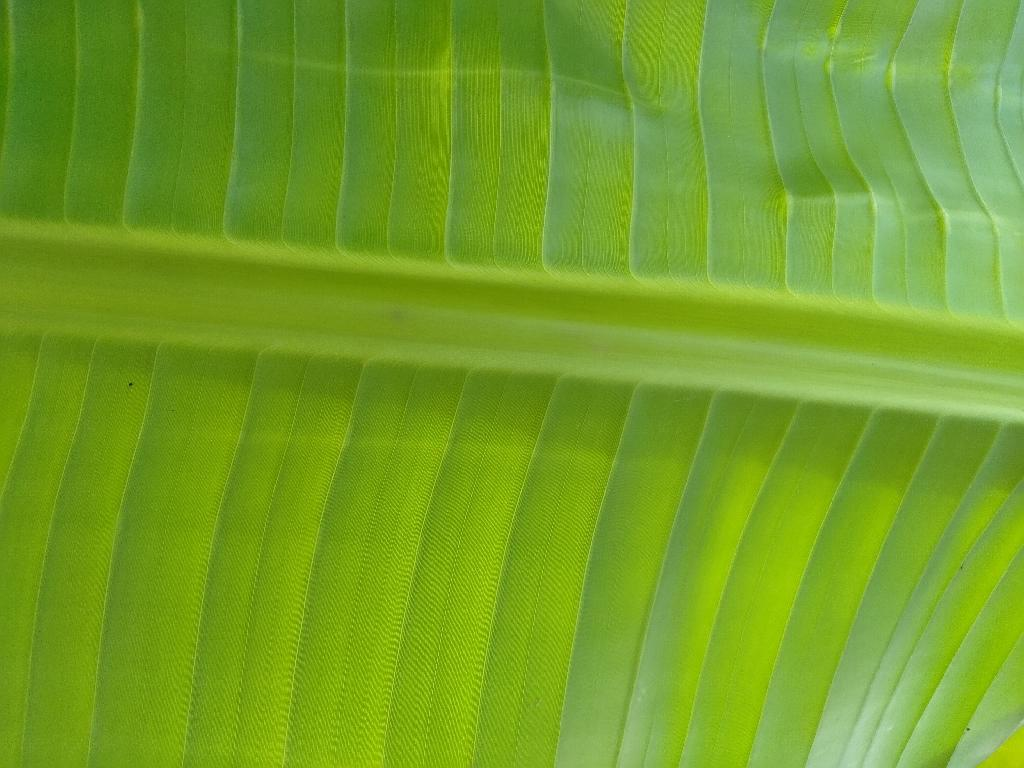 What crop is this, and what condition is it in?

banana, healthy
